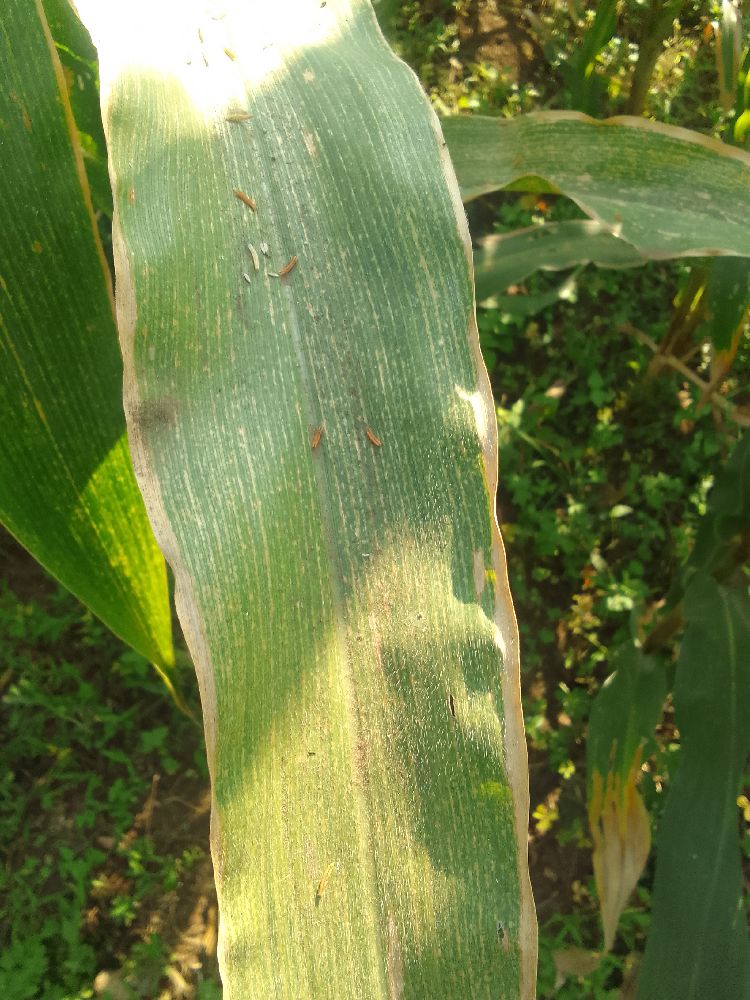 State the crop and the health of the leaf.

maize, maize lethal necrosis
